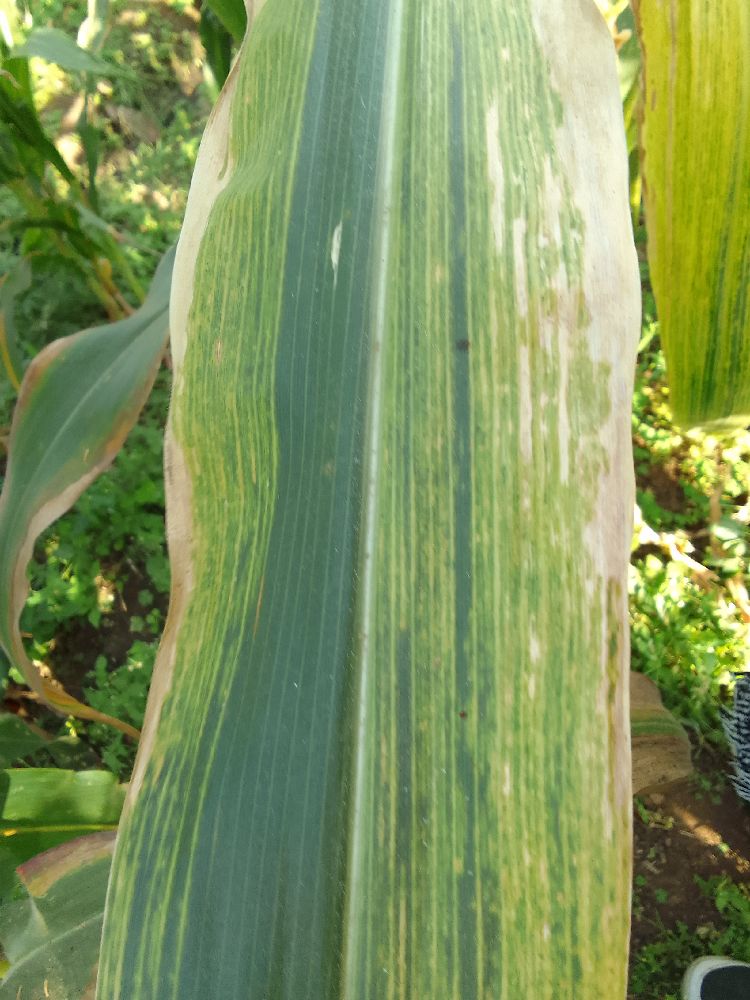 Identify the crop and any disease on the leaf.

maize, maize lethal necrosis
